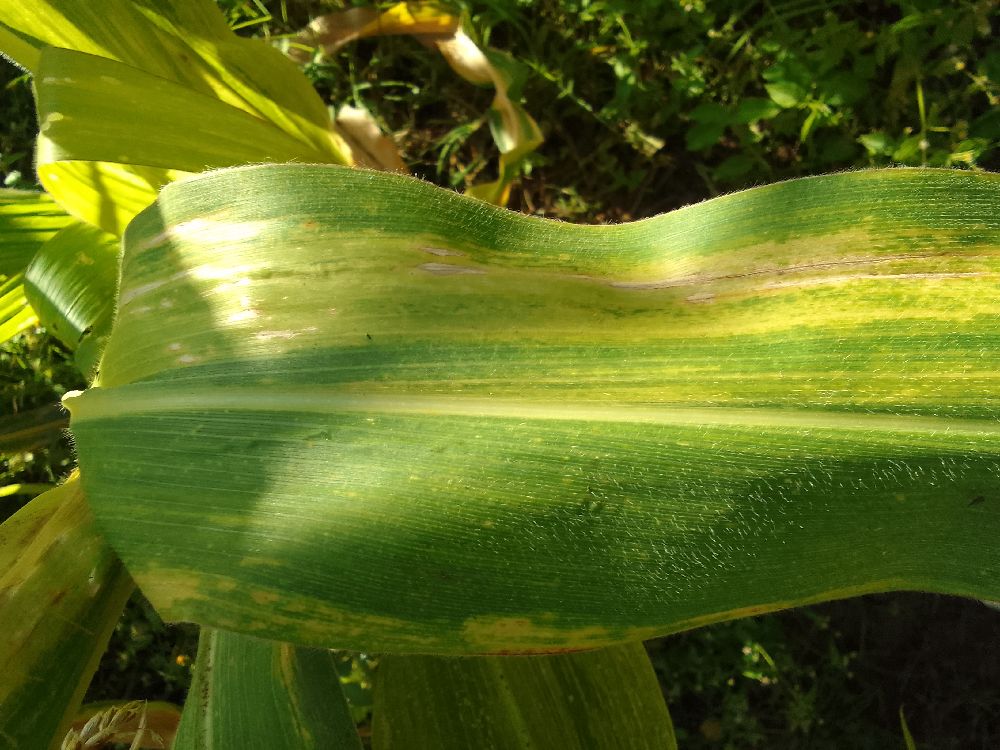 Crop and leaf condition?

maize, maize lethal necrosis
